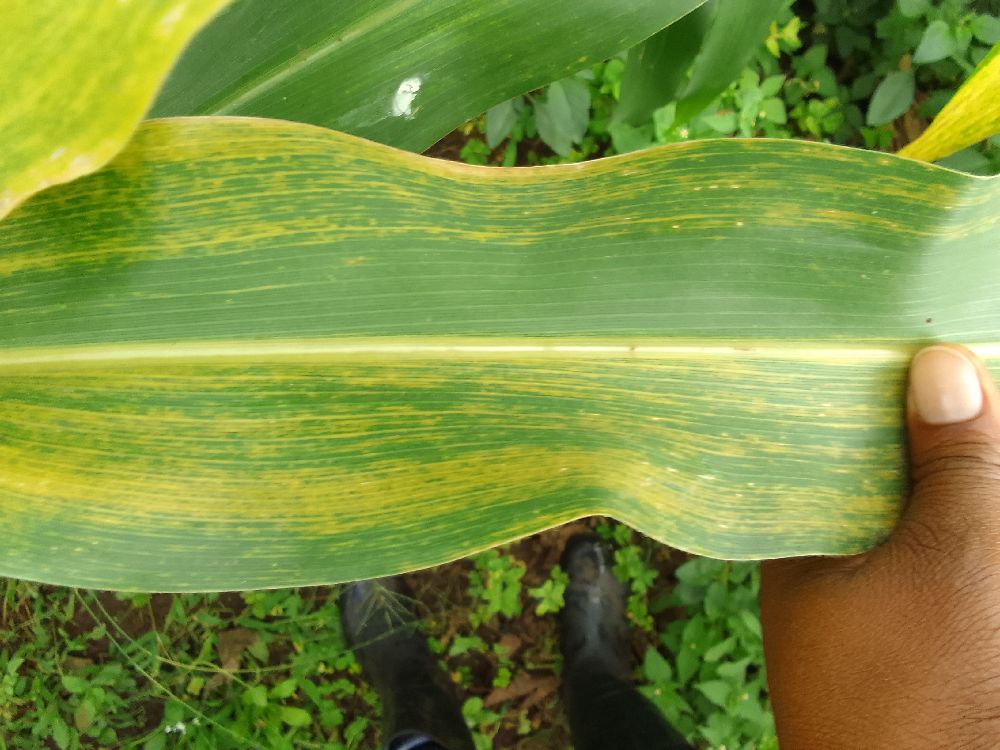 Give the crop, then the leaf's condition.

maize, maize lethal necrosis
